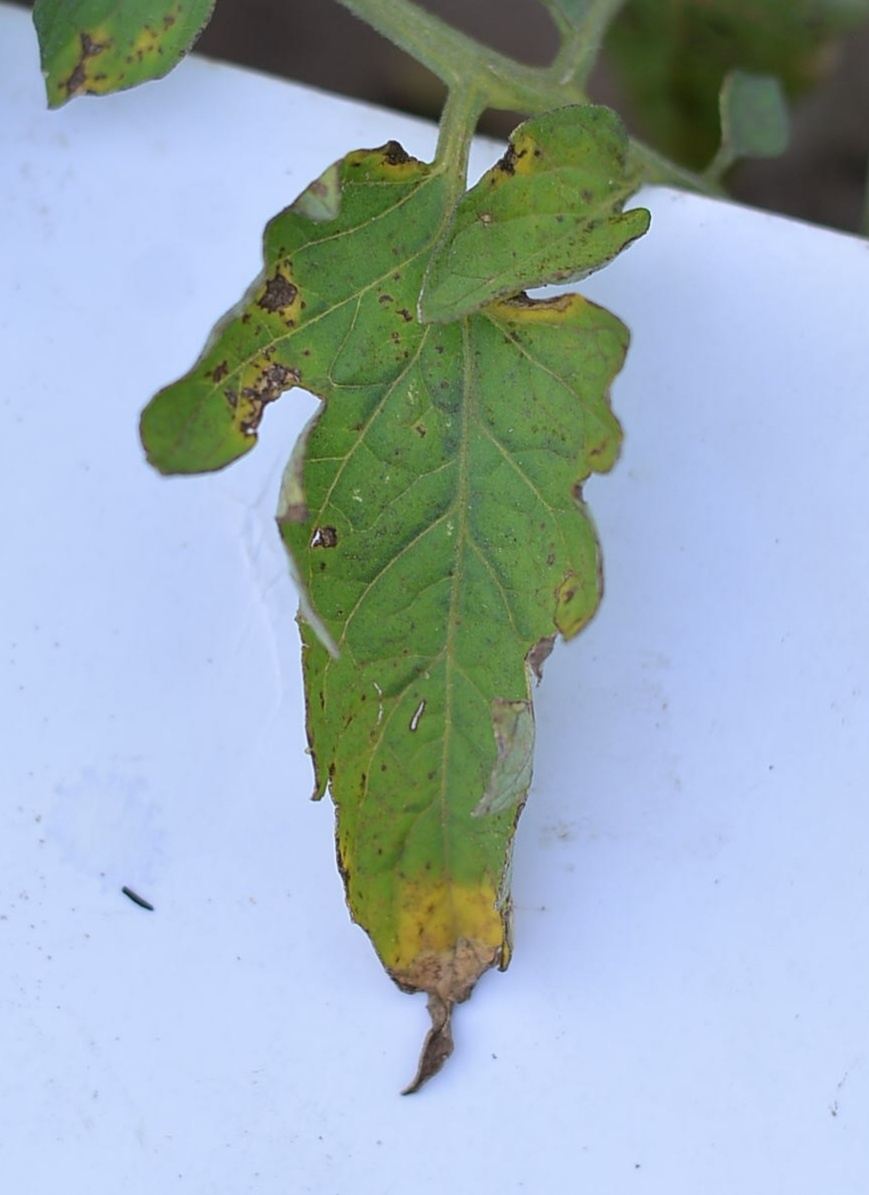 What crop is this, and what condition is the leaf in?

tomato, infected
